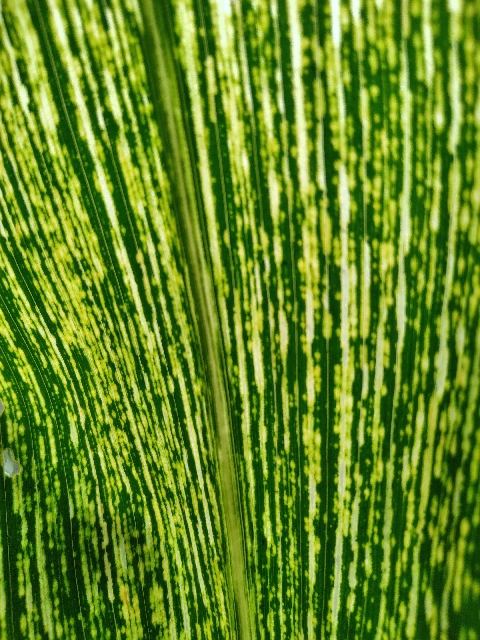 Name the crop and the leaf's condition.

maize, maize streak virus
